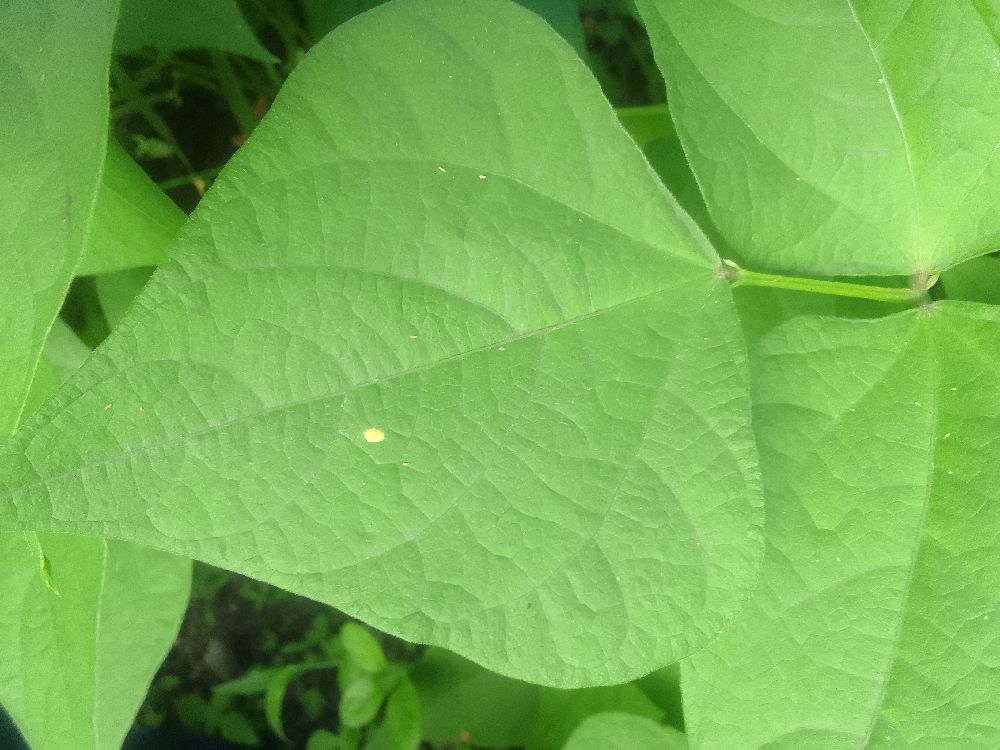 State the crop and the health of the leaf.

common bean, healthy
